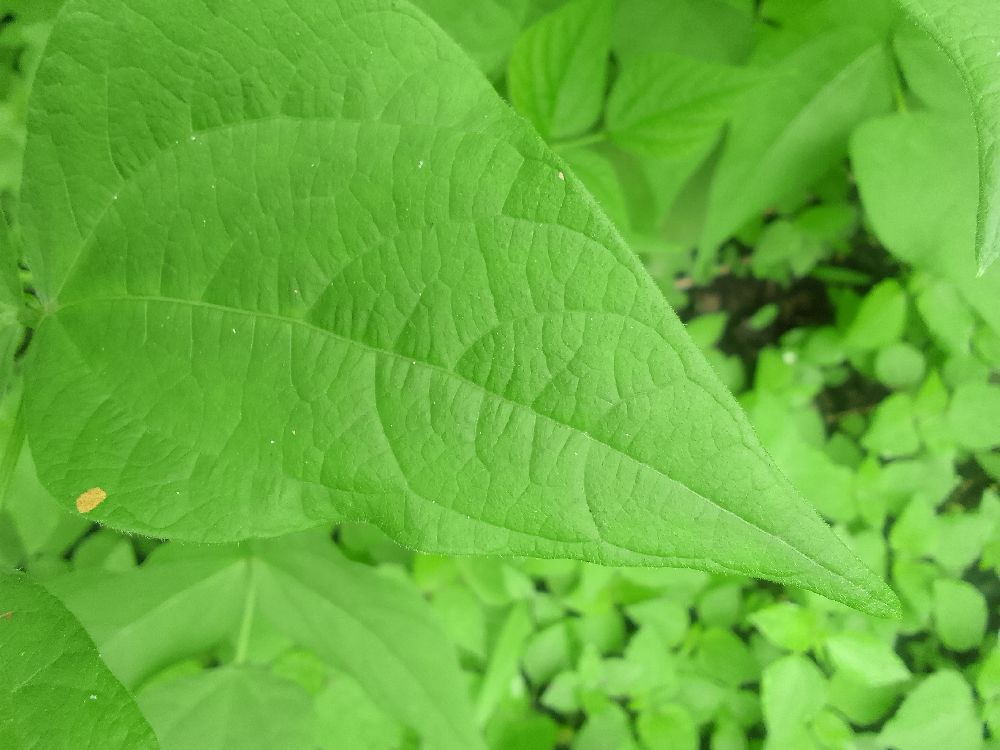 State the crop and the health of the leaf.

common bean, healthy
